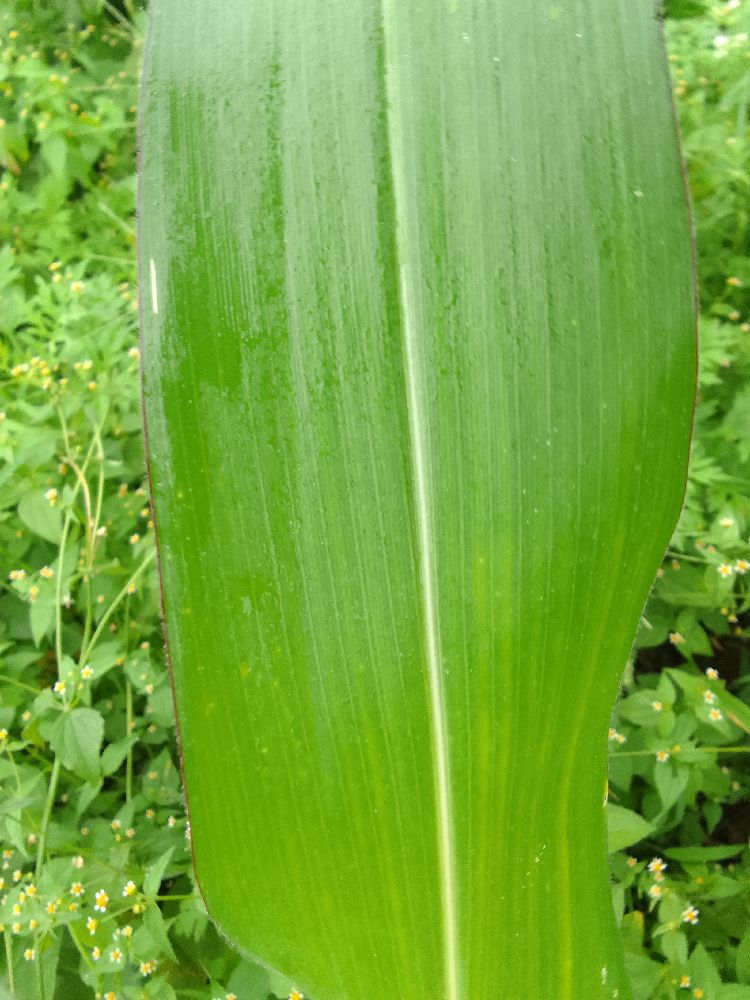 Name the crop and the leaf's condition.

maize, healthy
